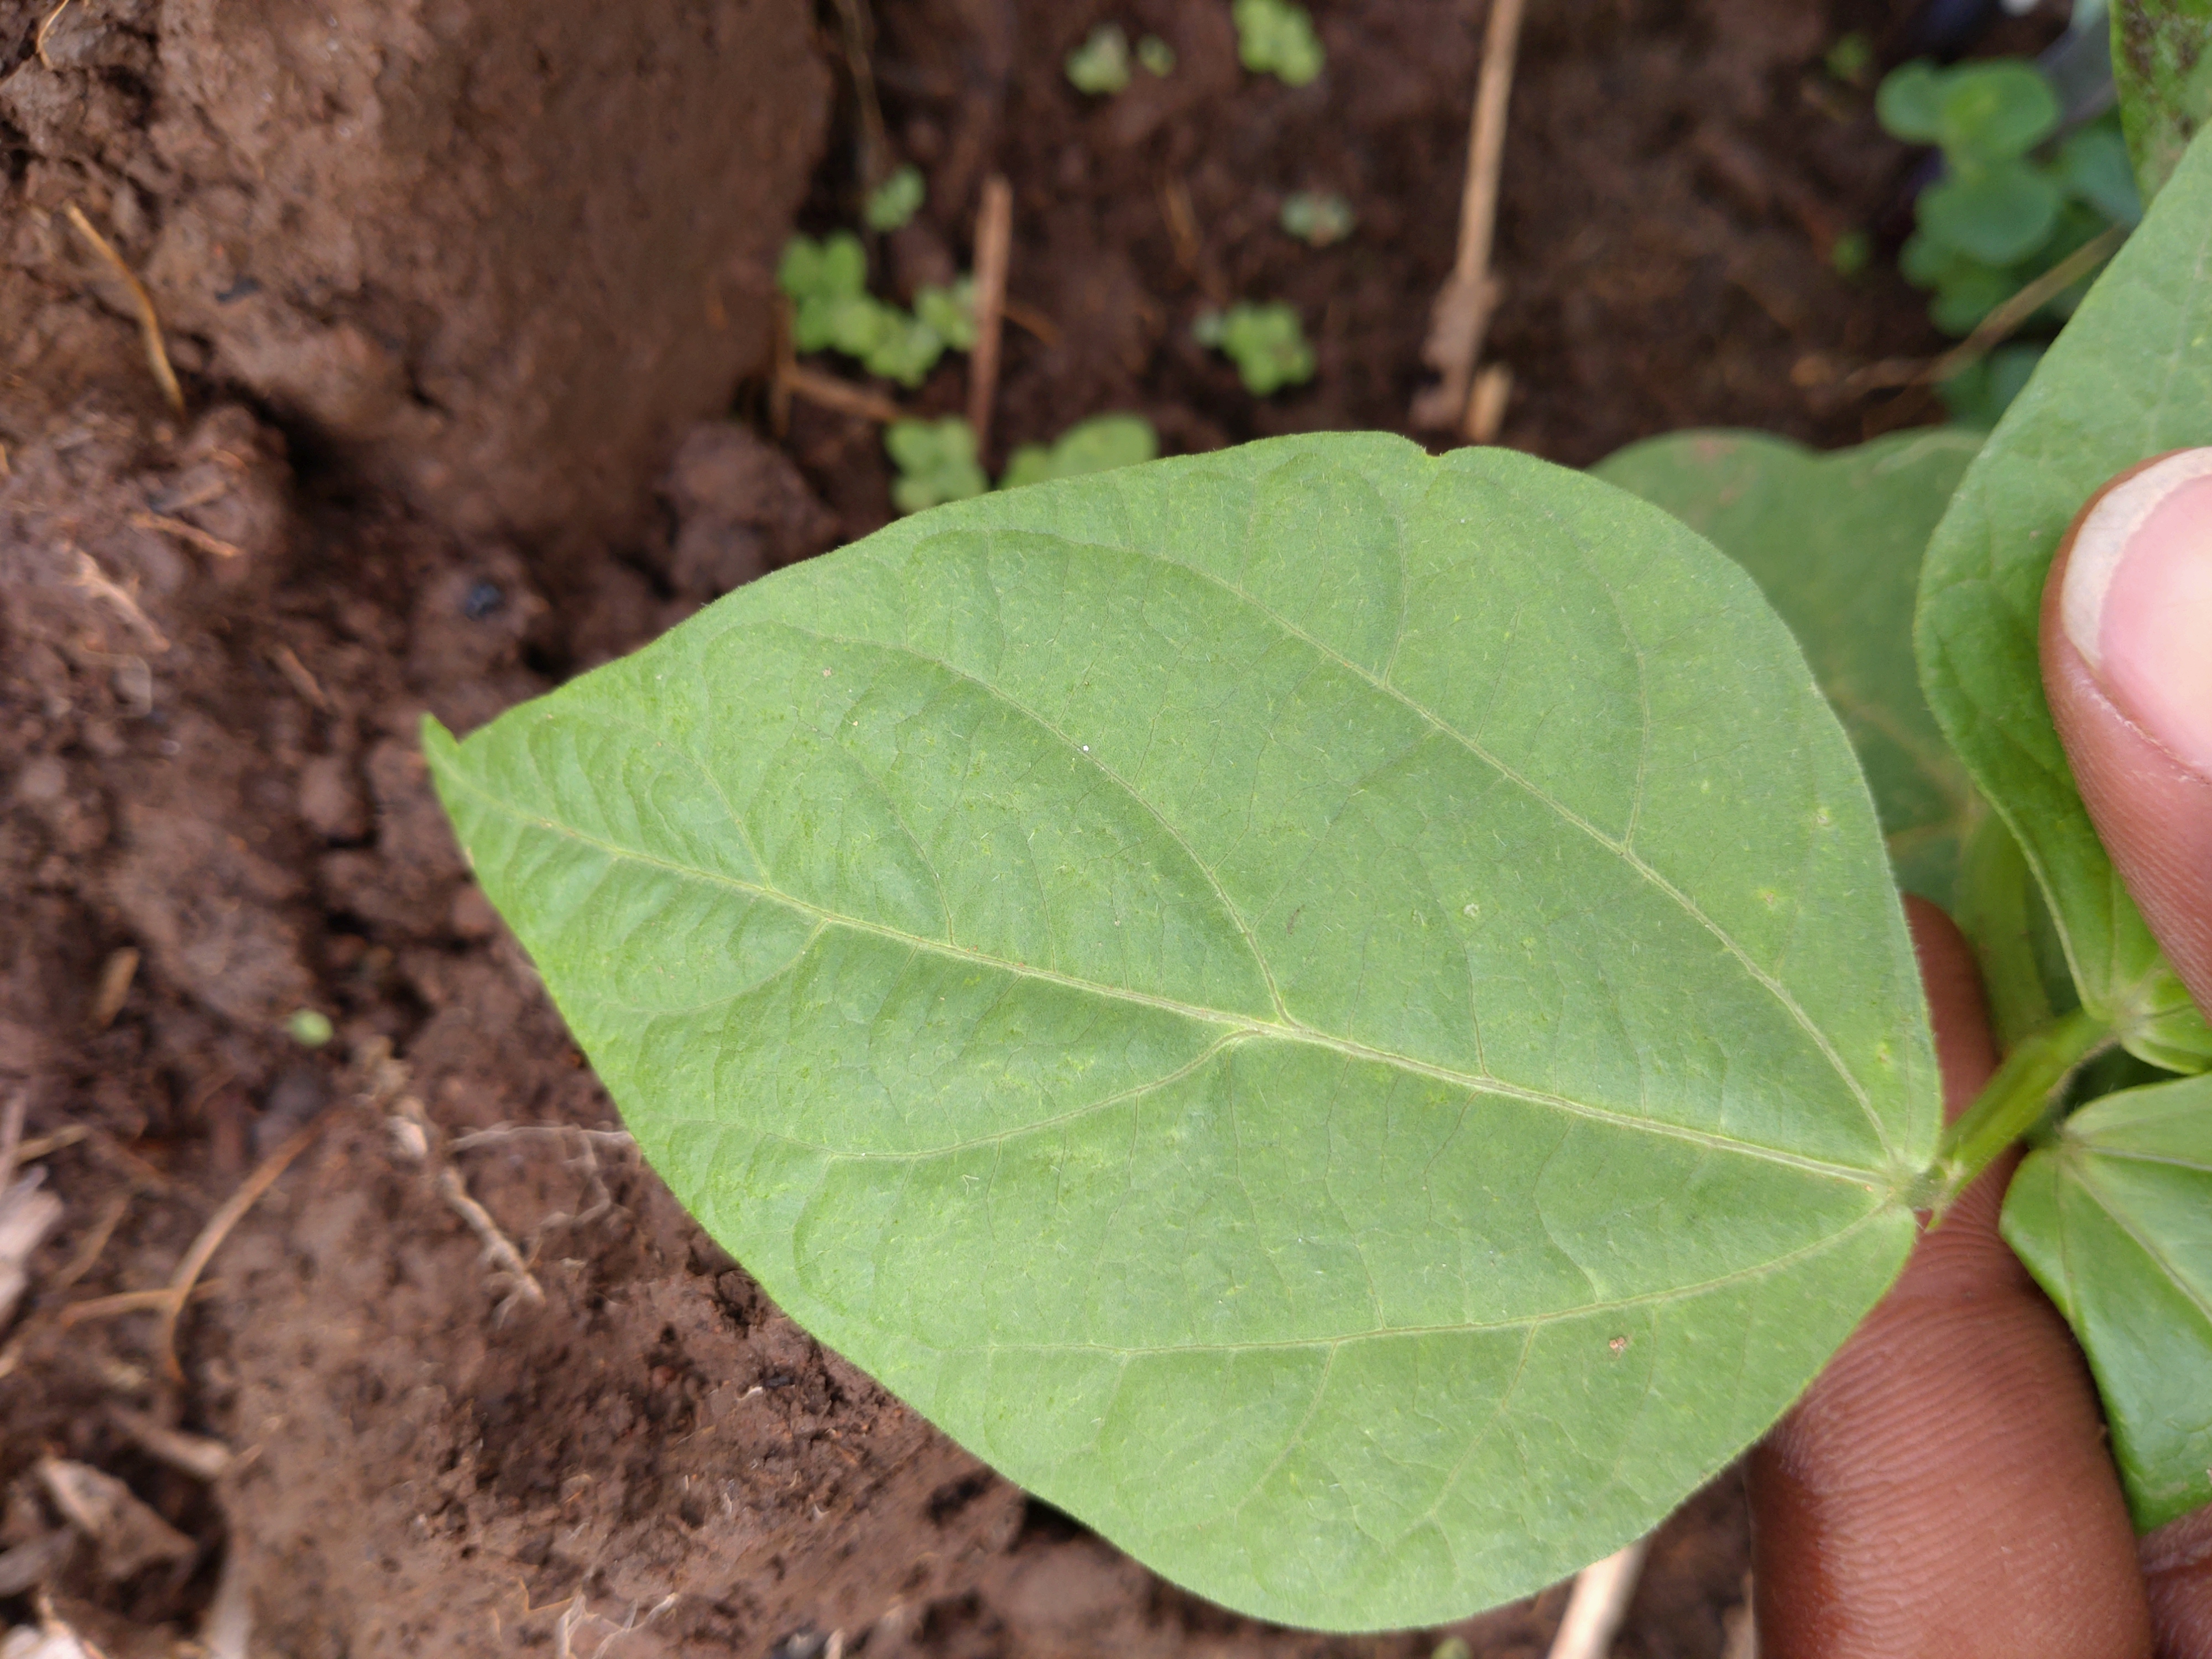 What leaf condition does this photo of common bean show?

healthy
